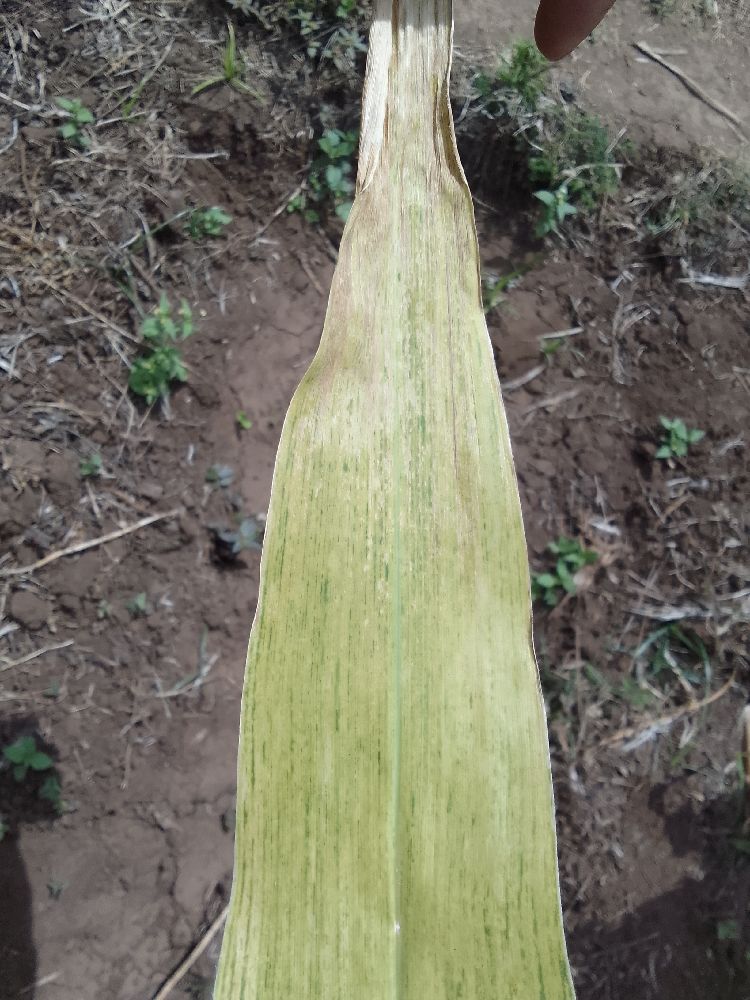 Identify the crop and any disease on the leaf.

maize, maize lethal necrosis
